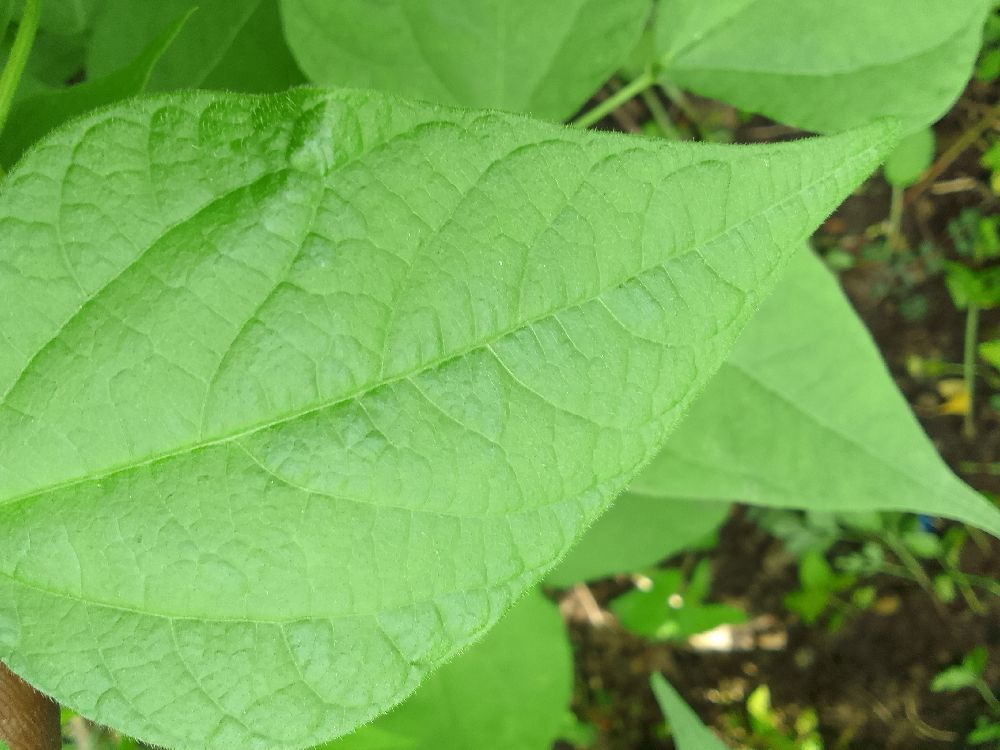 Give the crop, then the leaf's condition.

common bean, healthy
